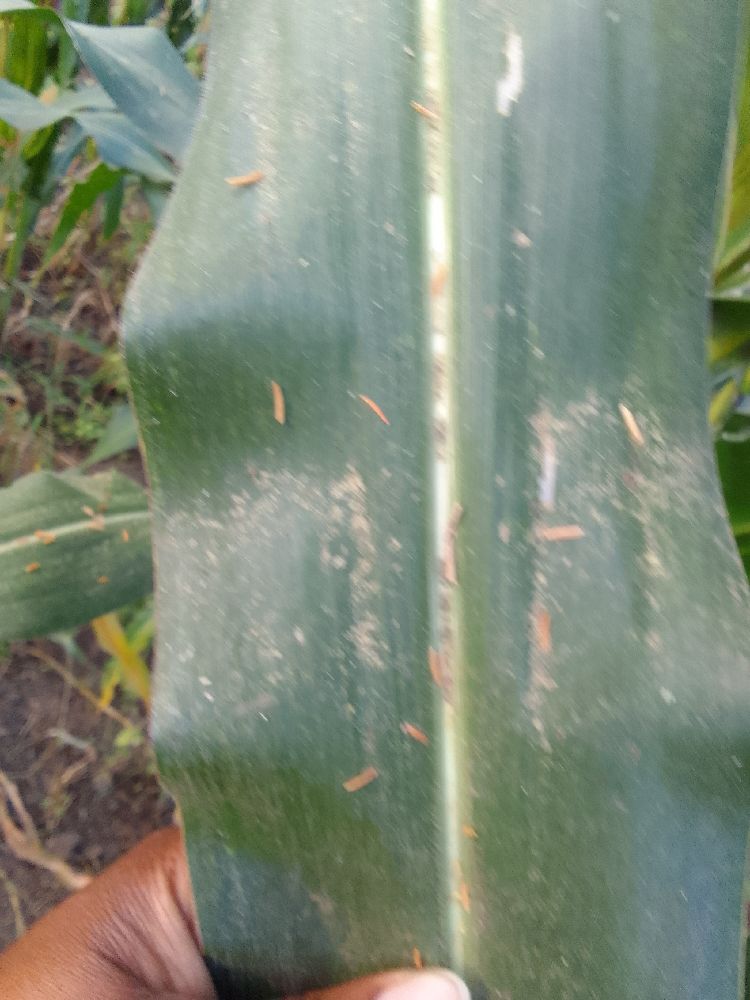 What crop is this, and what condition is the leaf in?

maize, healthy
